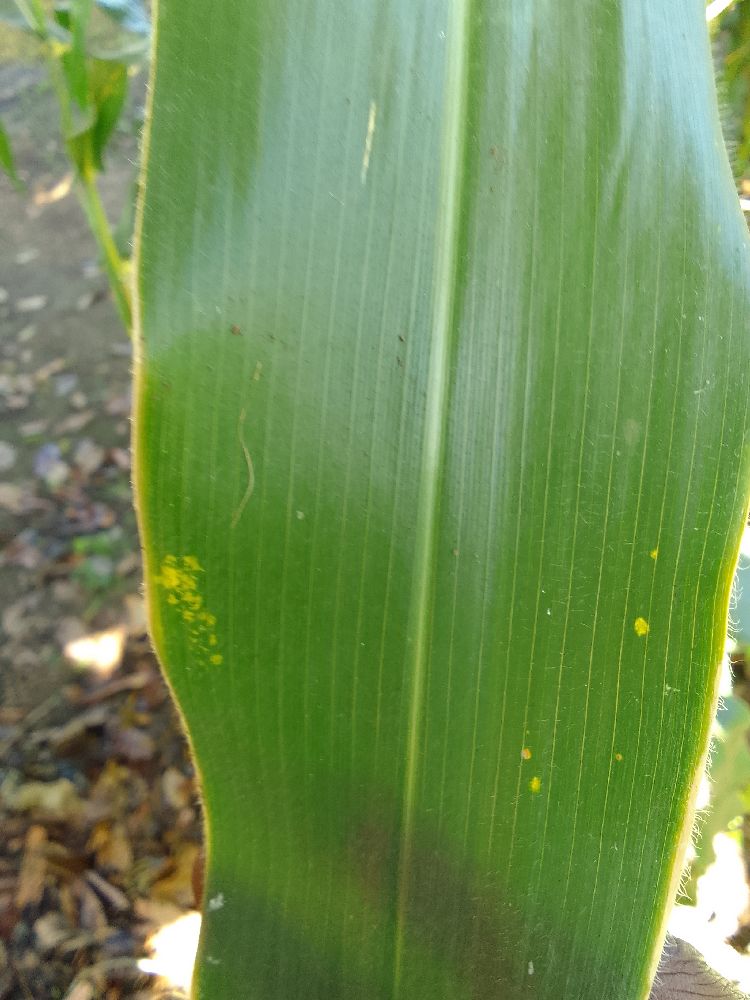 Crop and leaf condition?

maize, healthy
